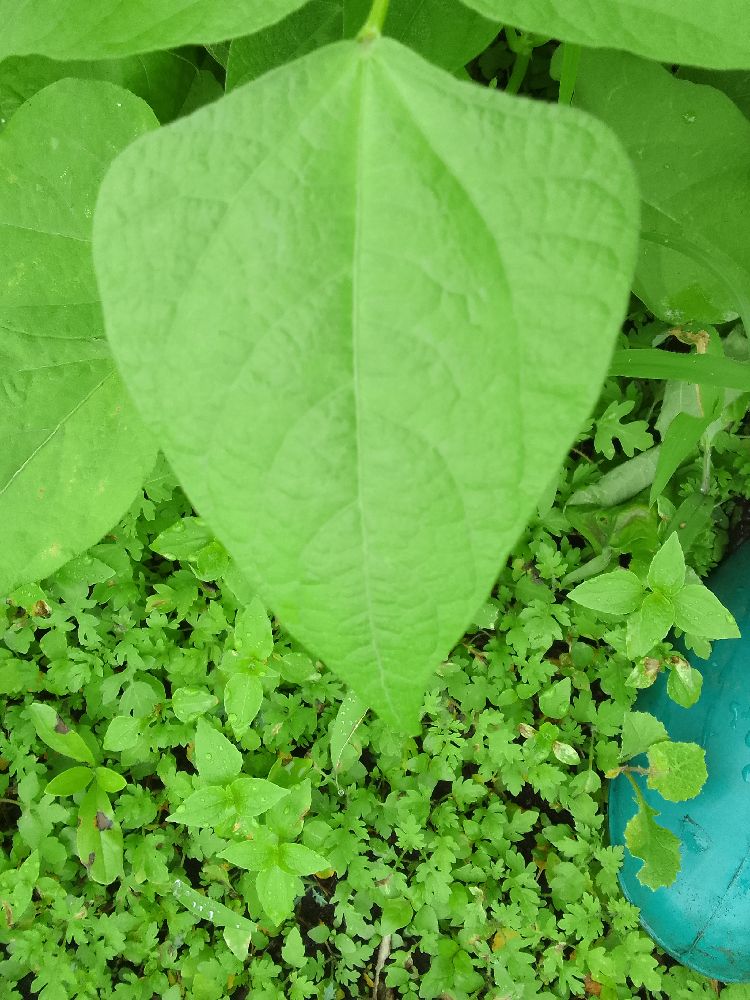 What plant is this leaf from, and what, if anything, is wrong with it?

common bean, healthy
